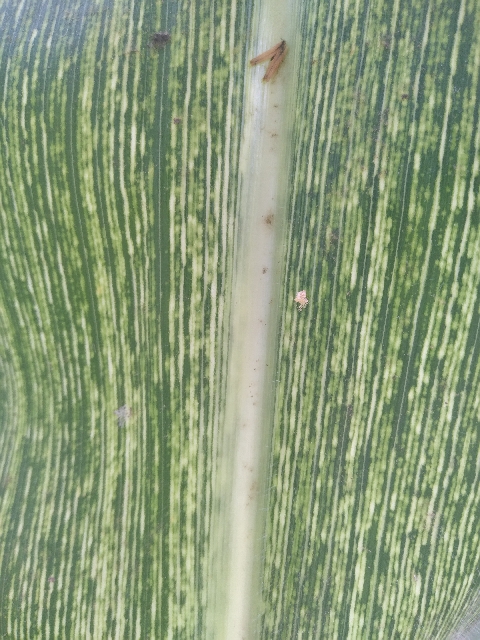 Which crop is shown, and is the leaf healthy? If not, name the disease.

maize, maize streak virus
